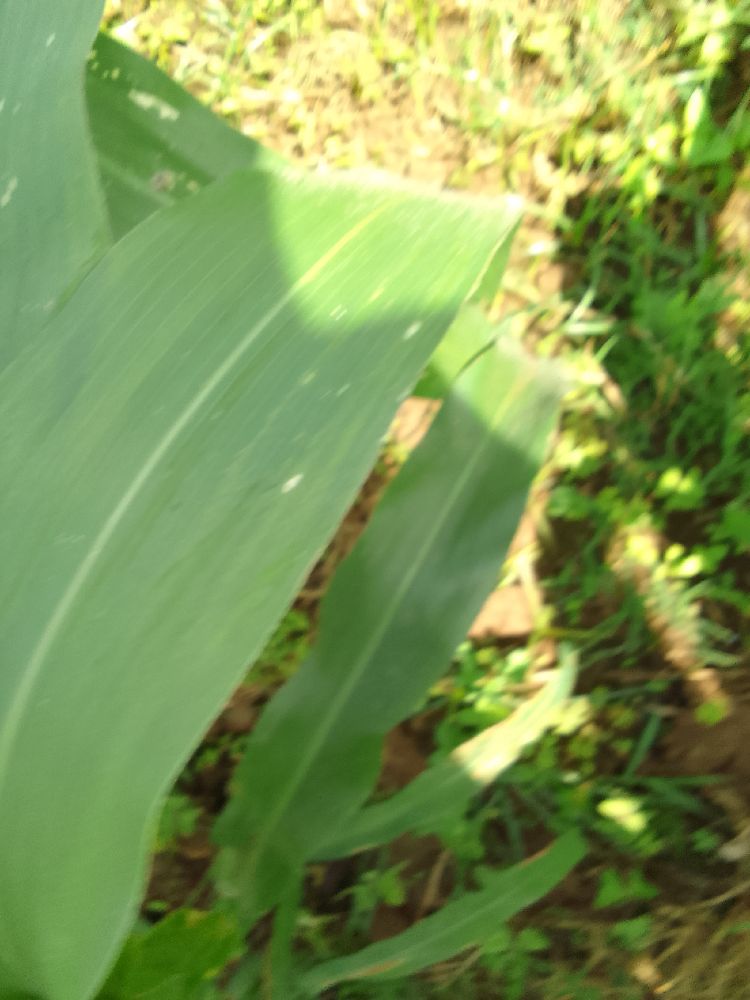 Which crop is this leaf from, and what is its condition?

maize, healthy
